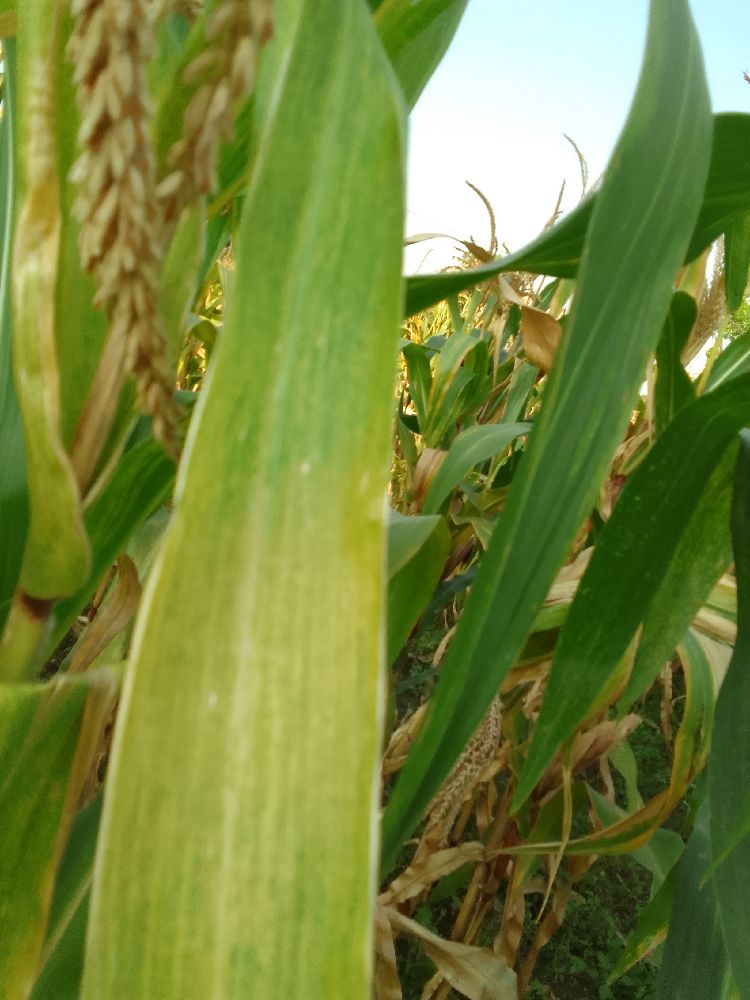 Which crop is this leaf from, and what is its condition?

maize, maize lethal necrosis
